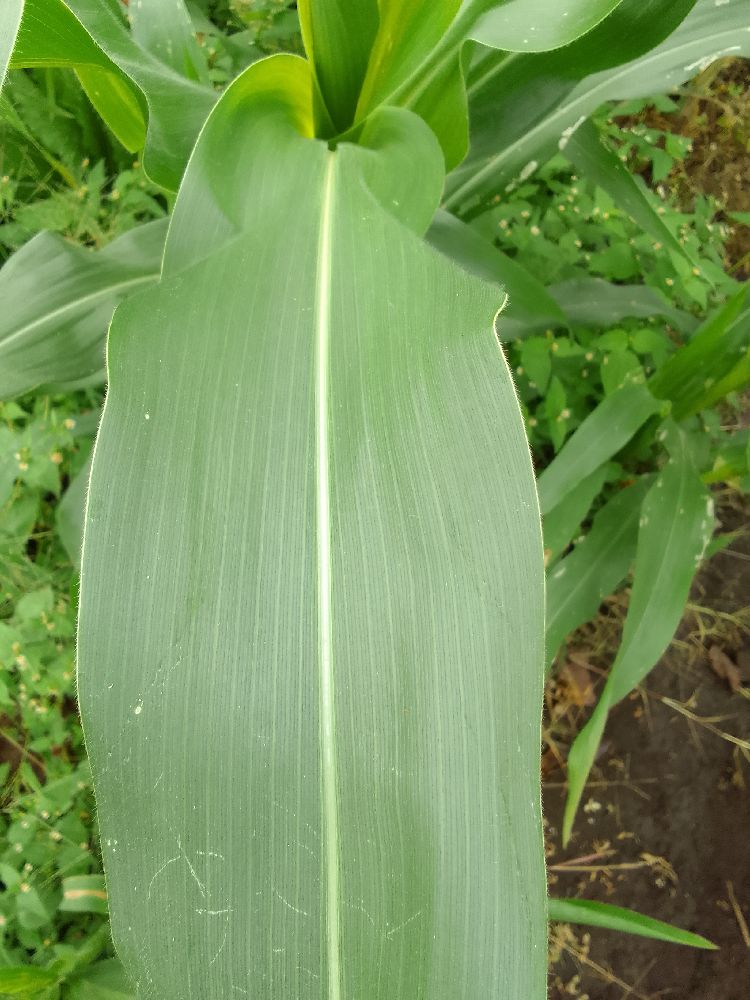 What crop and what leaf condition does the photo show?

maize, healthy
